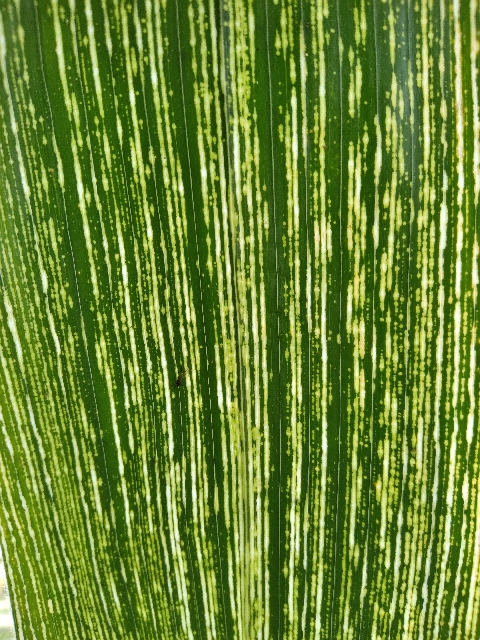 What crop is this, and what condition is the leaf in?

maize, maize streak virus
